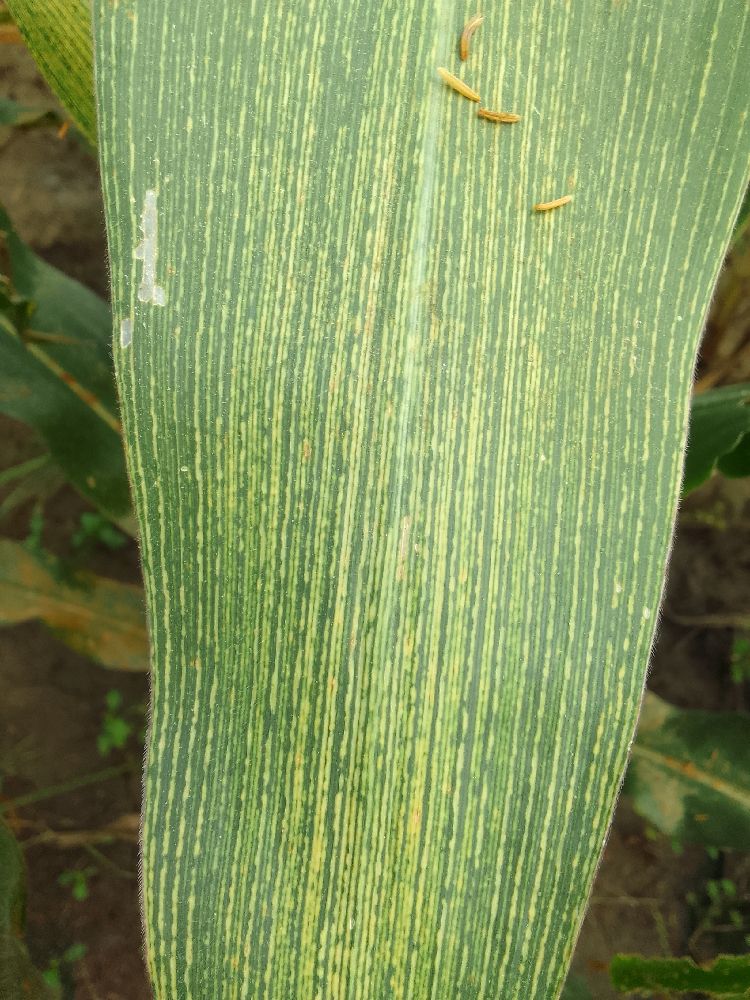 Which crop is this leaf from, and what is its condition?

maize, maize streak virus
